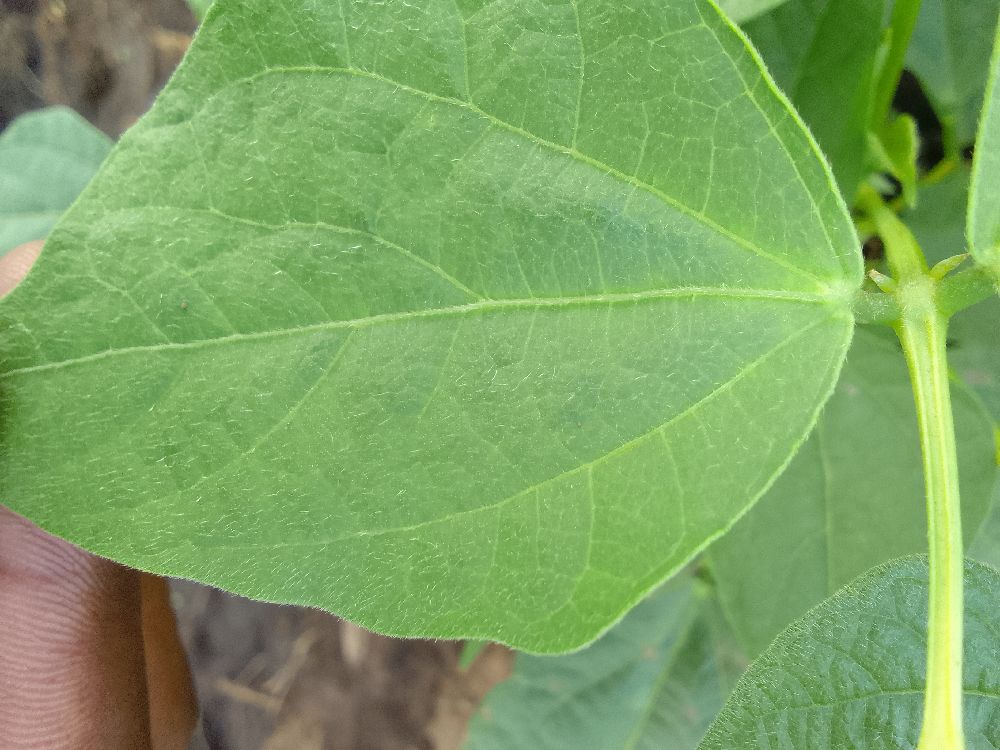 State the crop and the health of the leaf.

common bean, healthy
